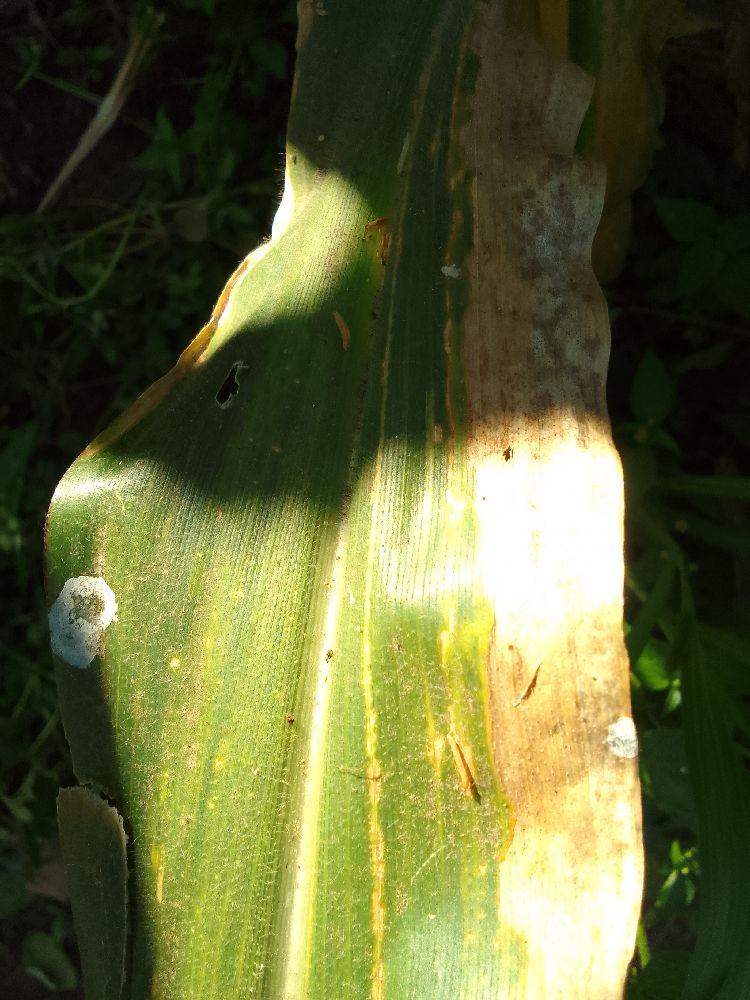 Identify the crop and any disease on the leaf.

maize, maize lethal necrosis
